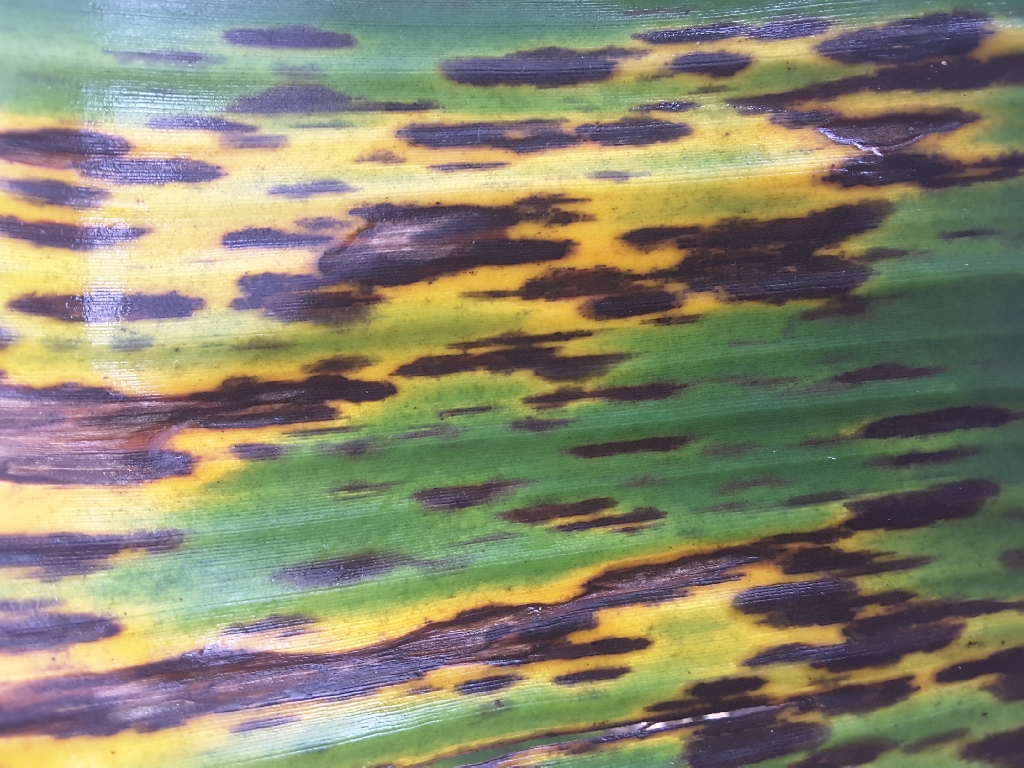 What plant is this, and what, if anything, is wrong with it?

banana, black sigatoka
